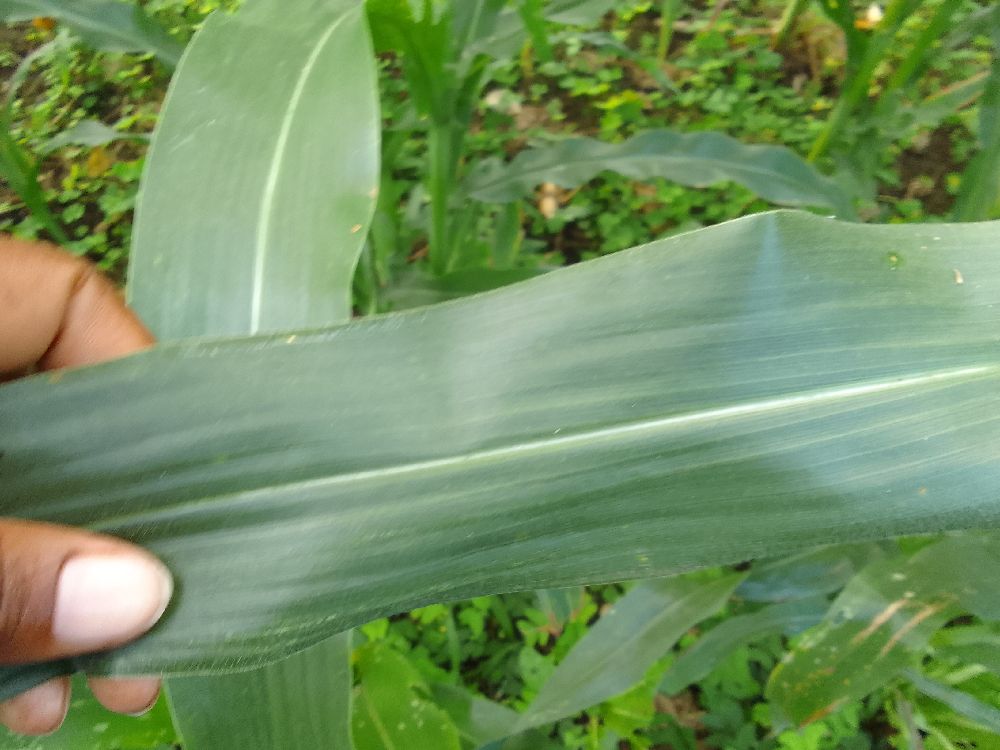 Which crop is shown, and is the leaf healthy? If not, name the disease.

maize, healthy
